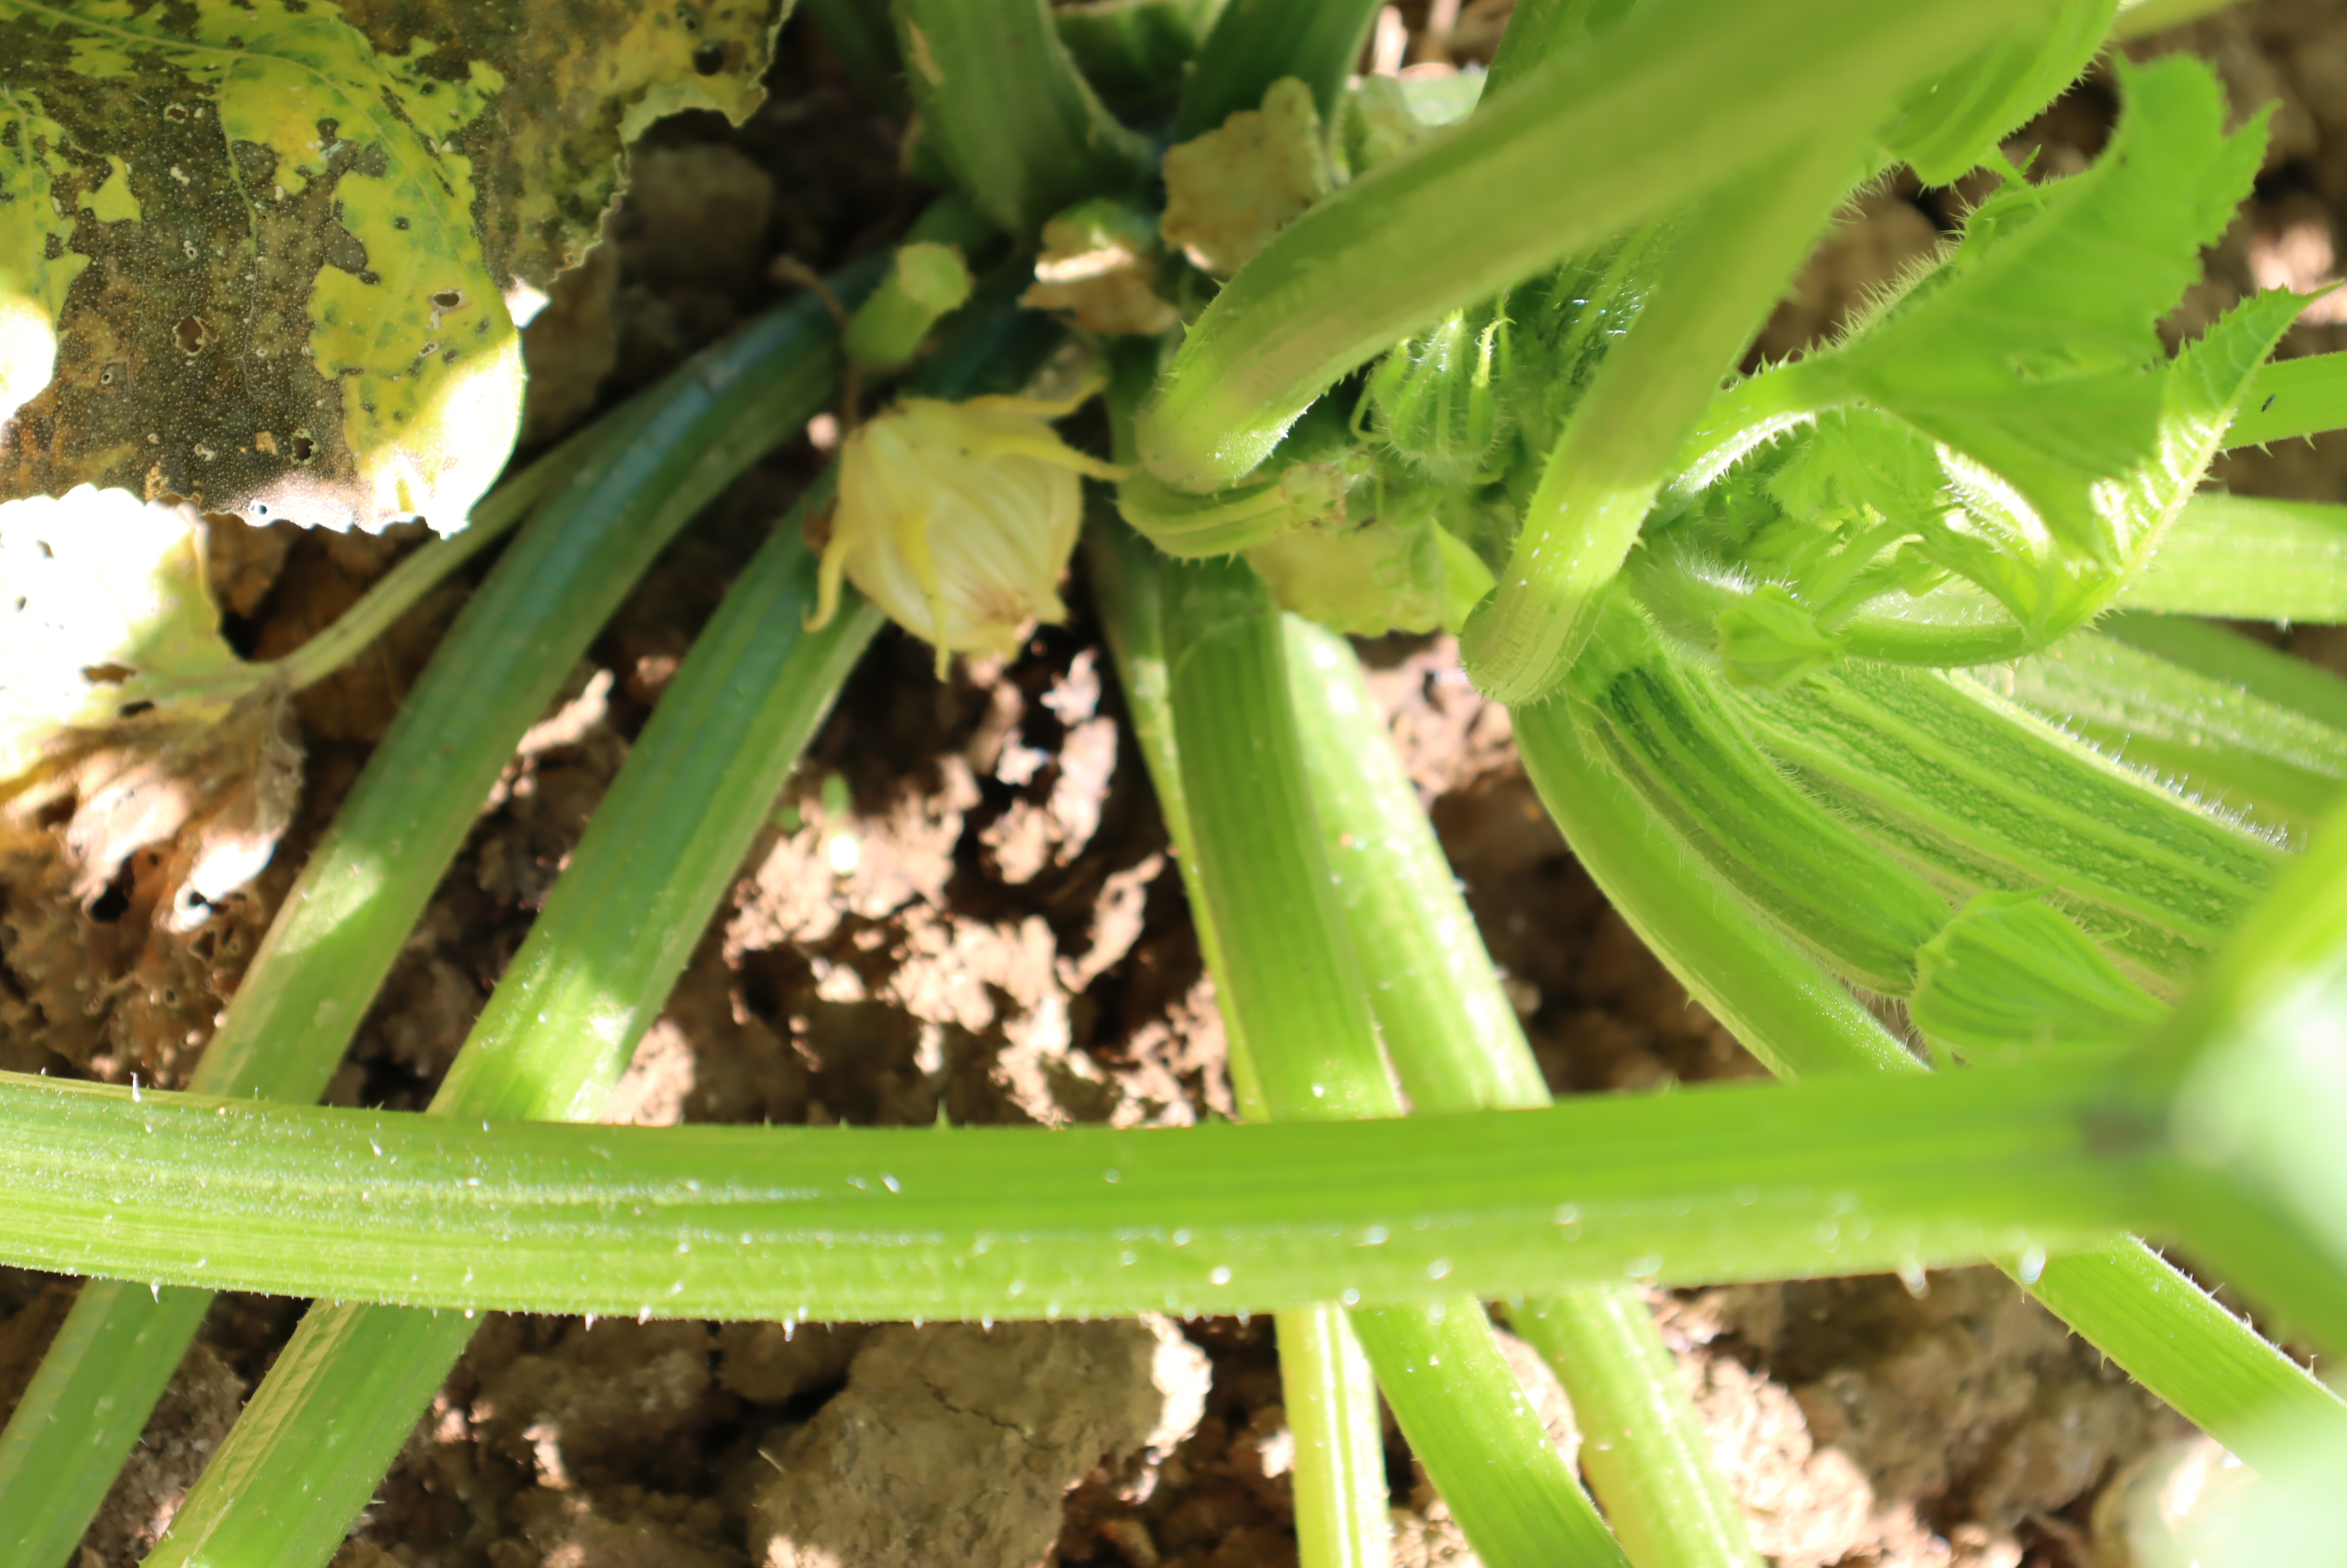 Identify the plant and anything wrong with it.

zucchini, bacterial leaf spot, mechanical damage, phytophagous
